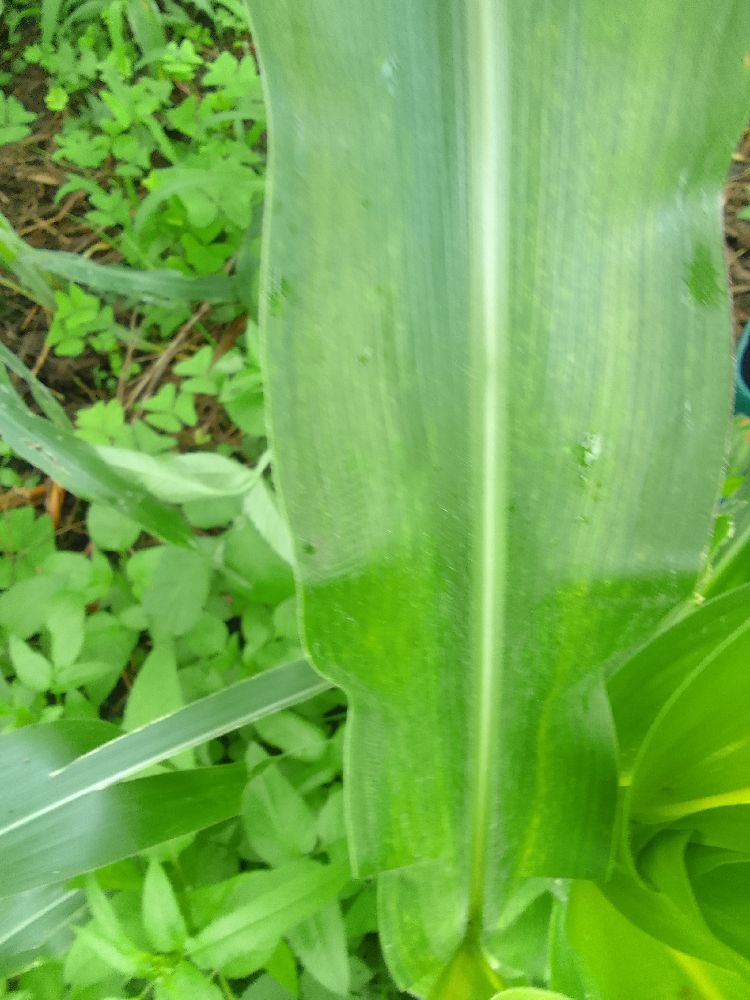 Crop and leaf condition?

maize, maize lethal necrosis
